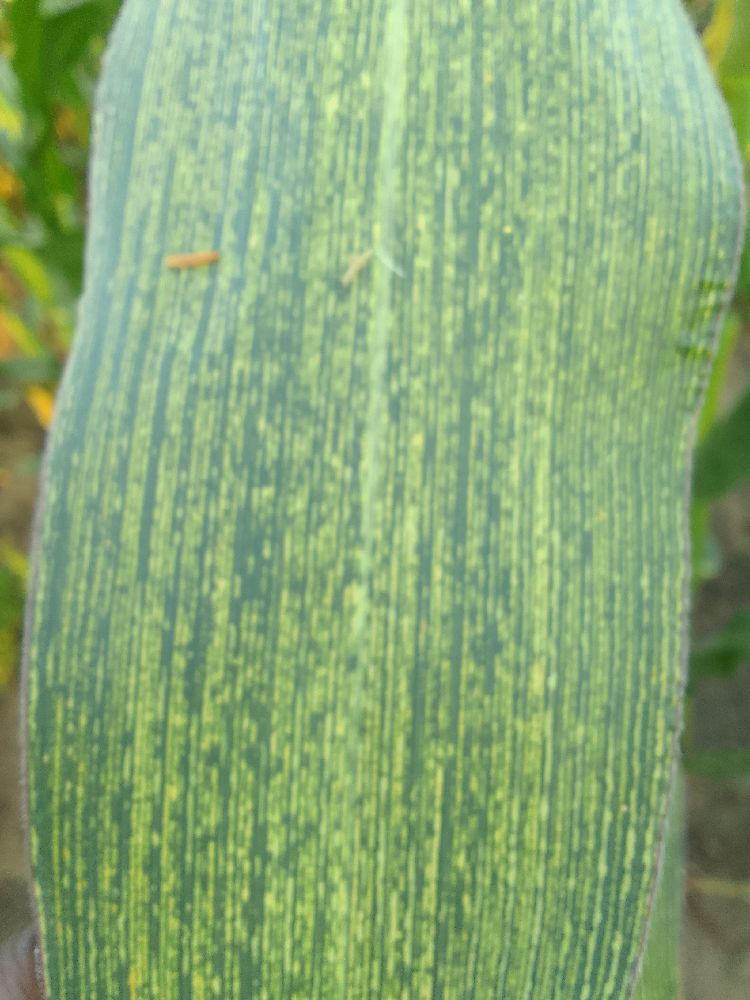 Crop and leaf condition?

maize, maize streak virus
